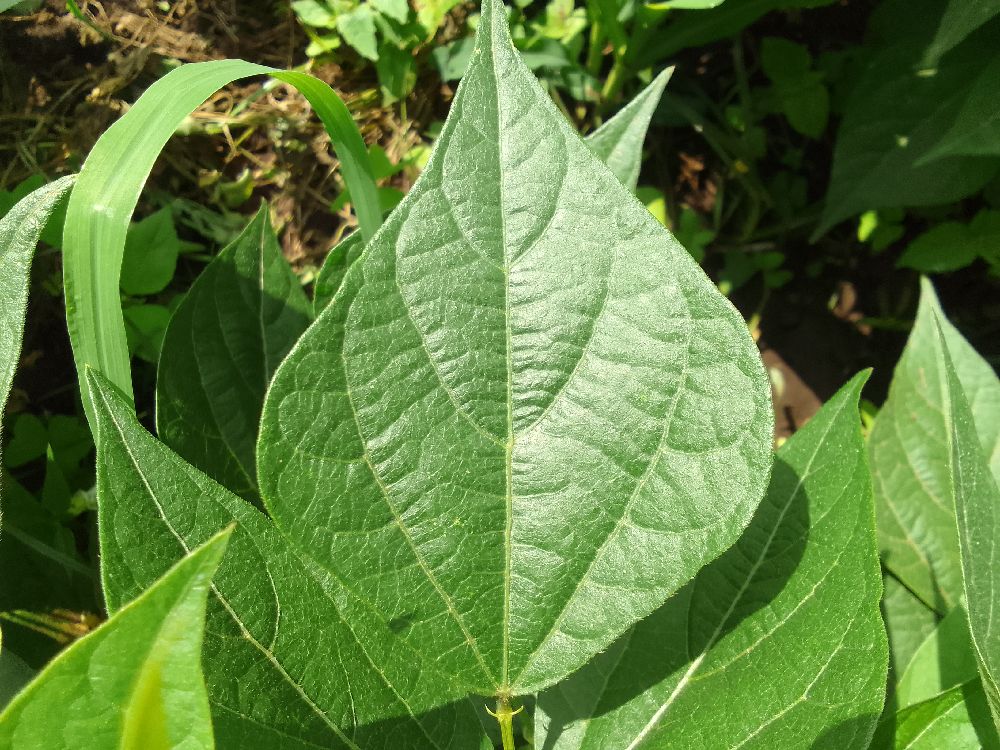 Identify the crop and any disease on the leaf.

common bean, healthy
